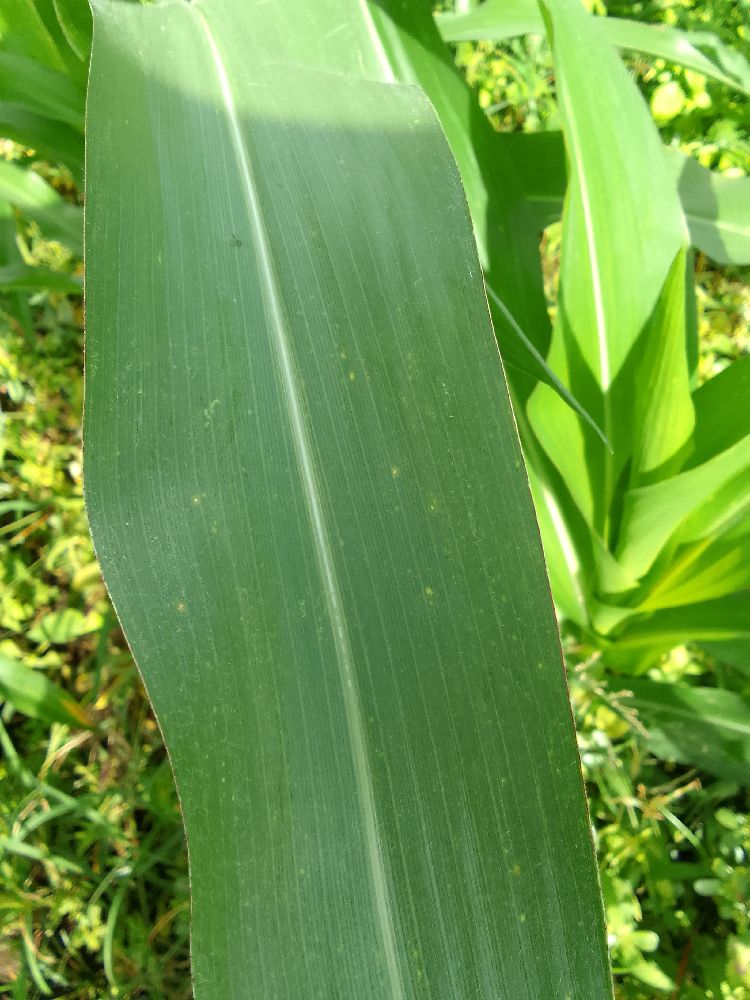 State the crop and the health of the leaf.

maize, healthy
